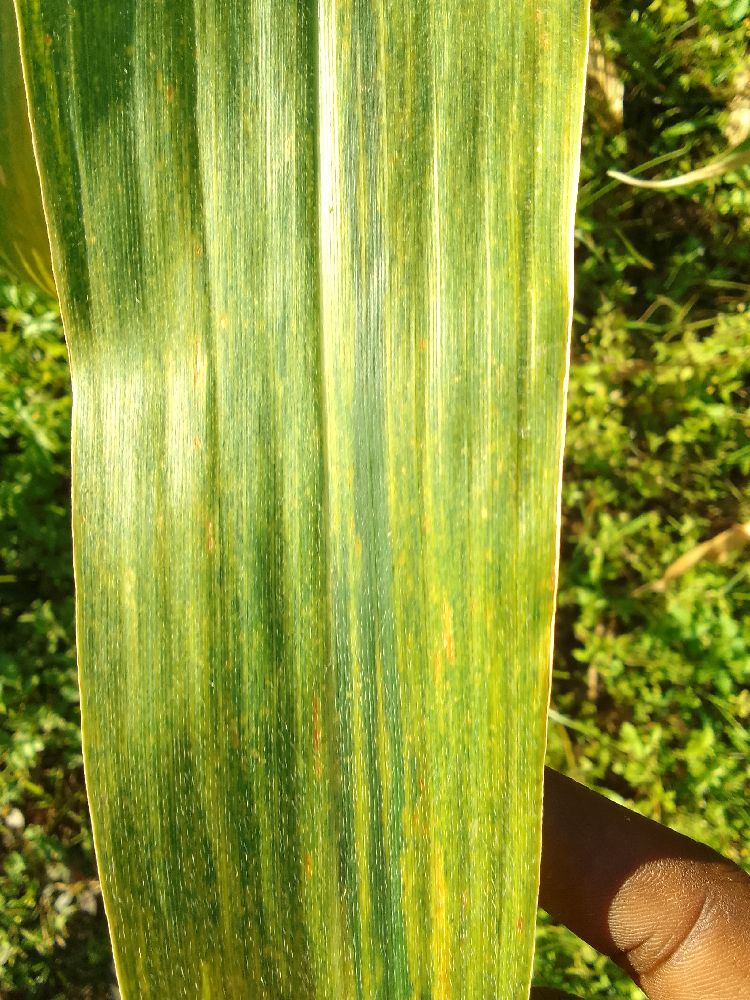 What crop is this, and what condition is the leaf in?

maize, maize lethal necrosis
